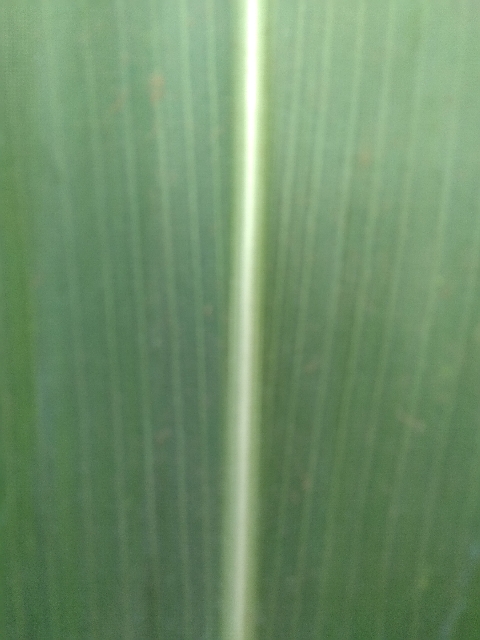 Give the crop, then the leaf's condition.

maize, healthy
